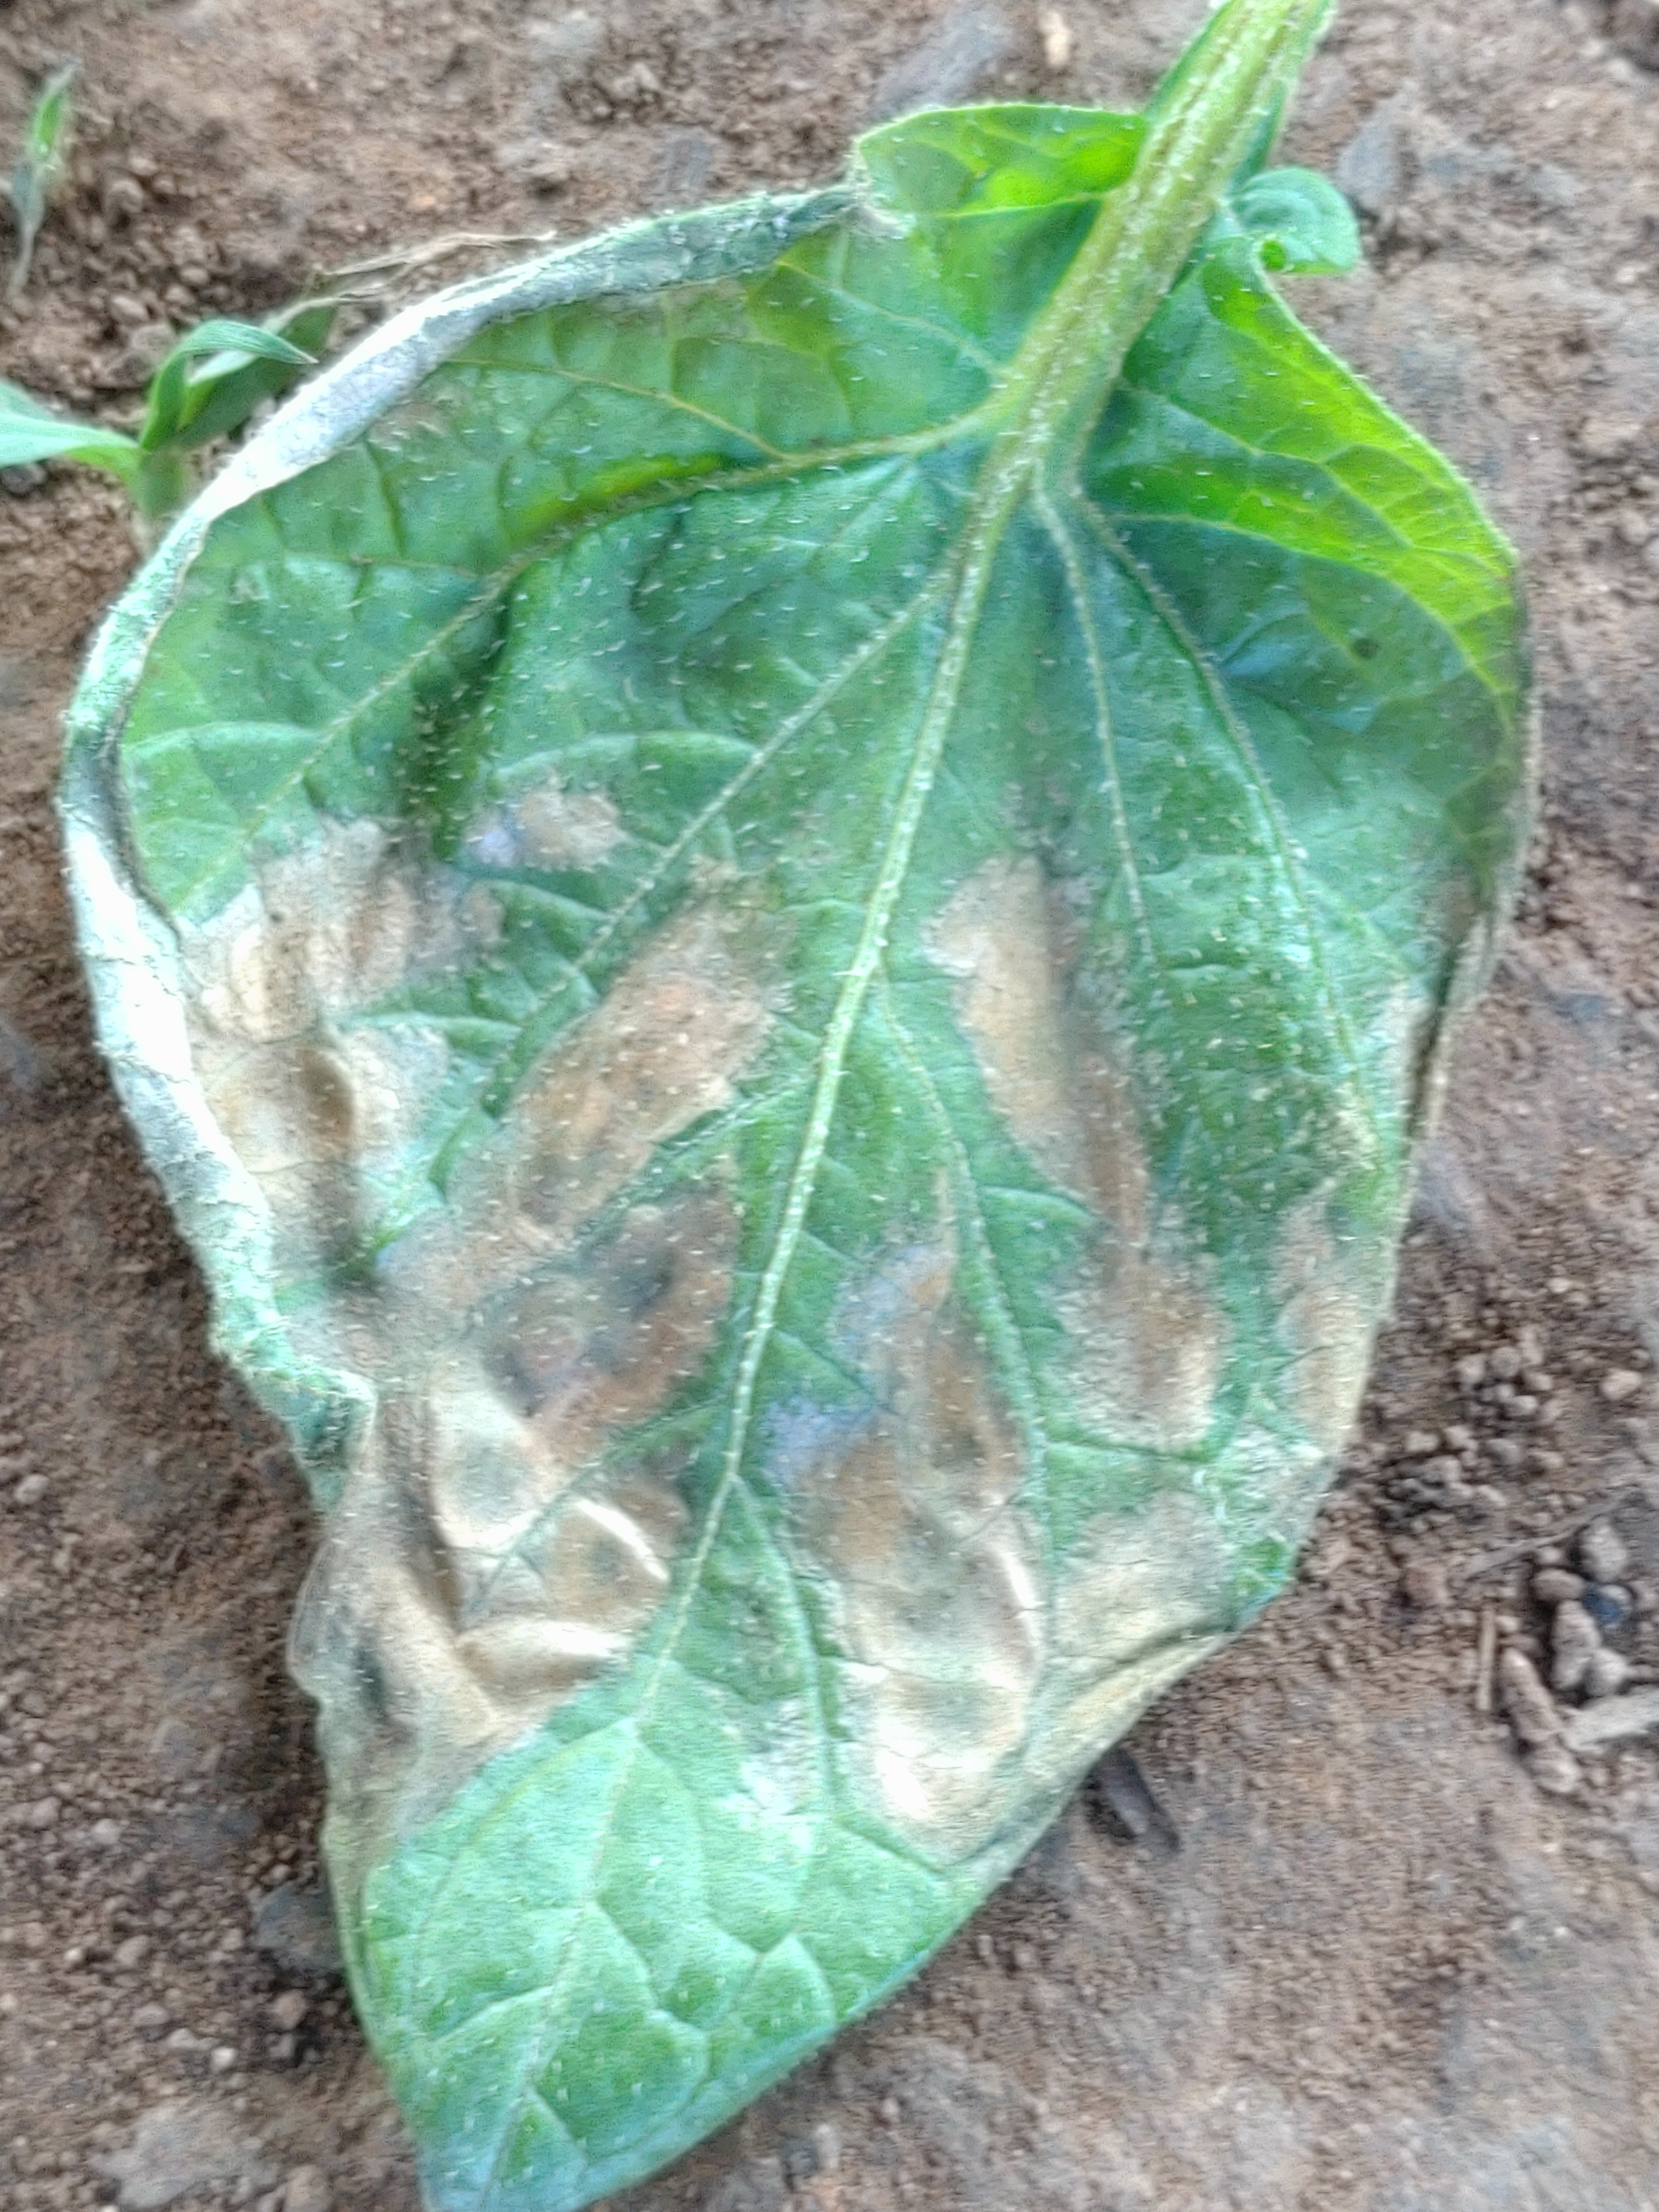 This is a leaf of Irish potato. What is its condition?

early blight
